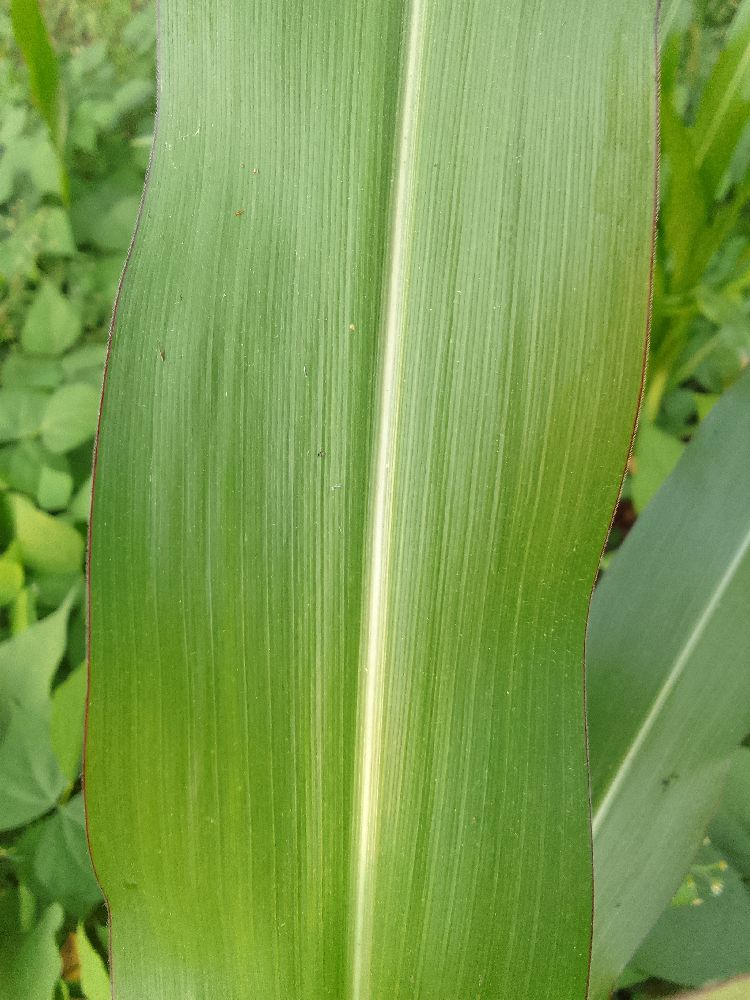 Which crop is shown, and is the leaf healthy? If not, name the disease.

maize, healthy
